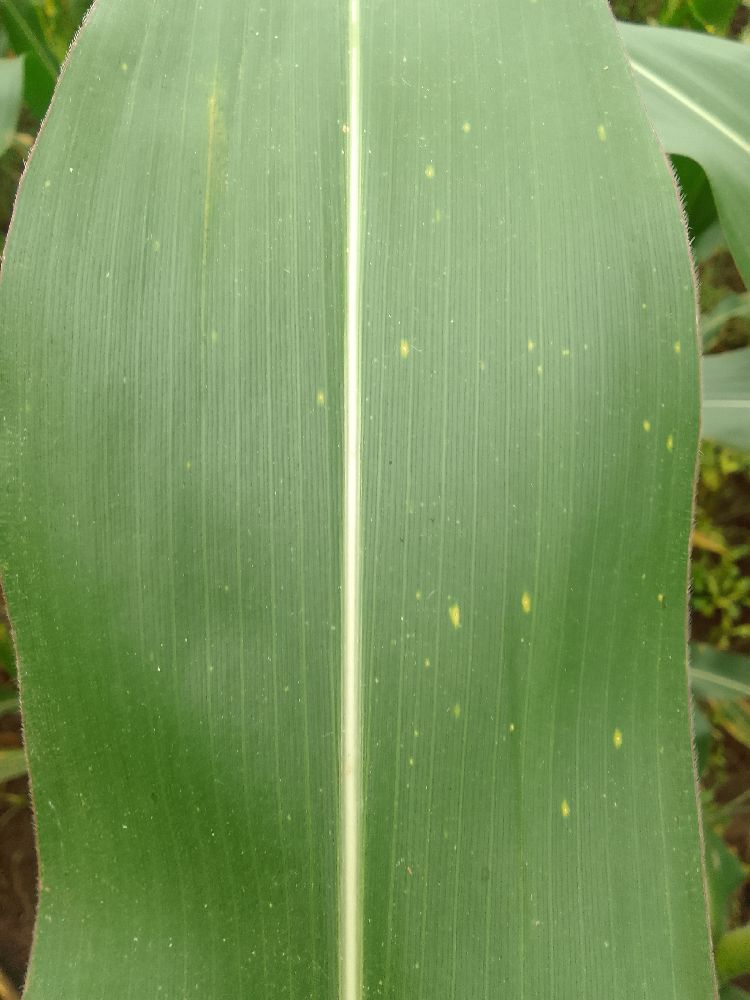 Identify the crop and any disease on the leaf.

maize, healthy
